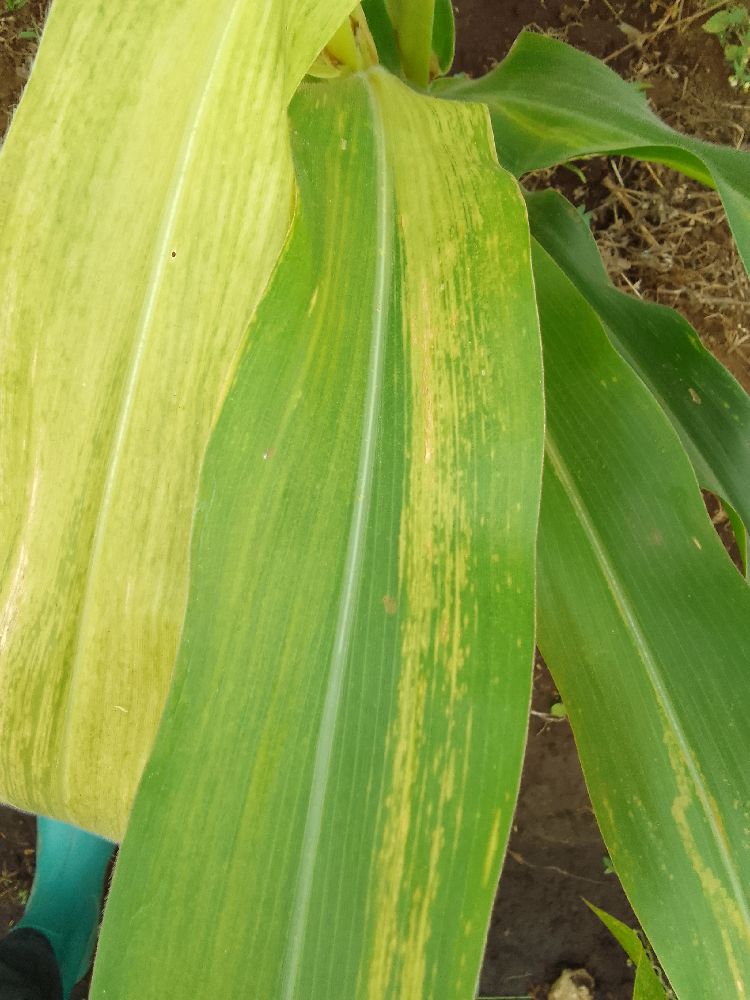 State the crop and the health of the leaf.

maize, maize lethal necrosis
